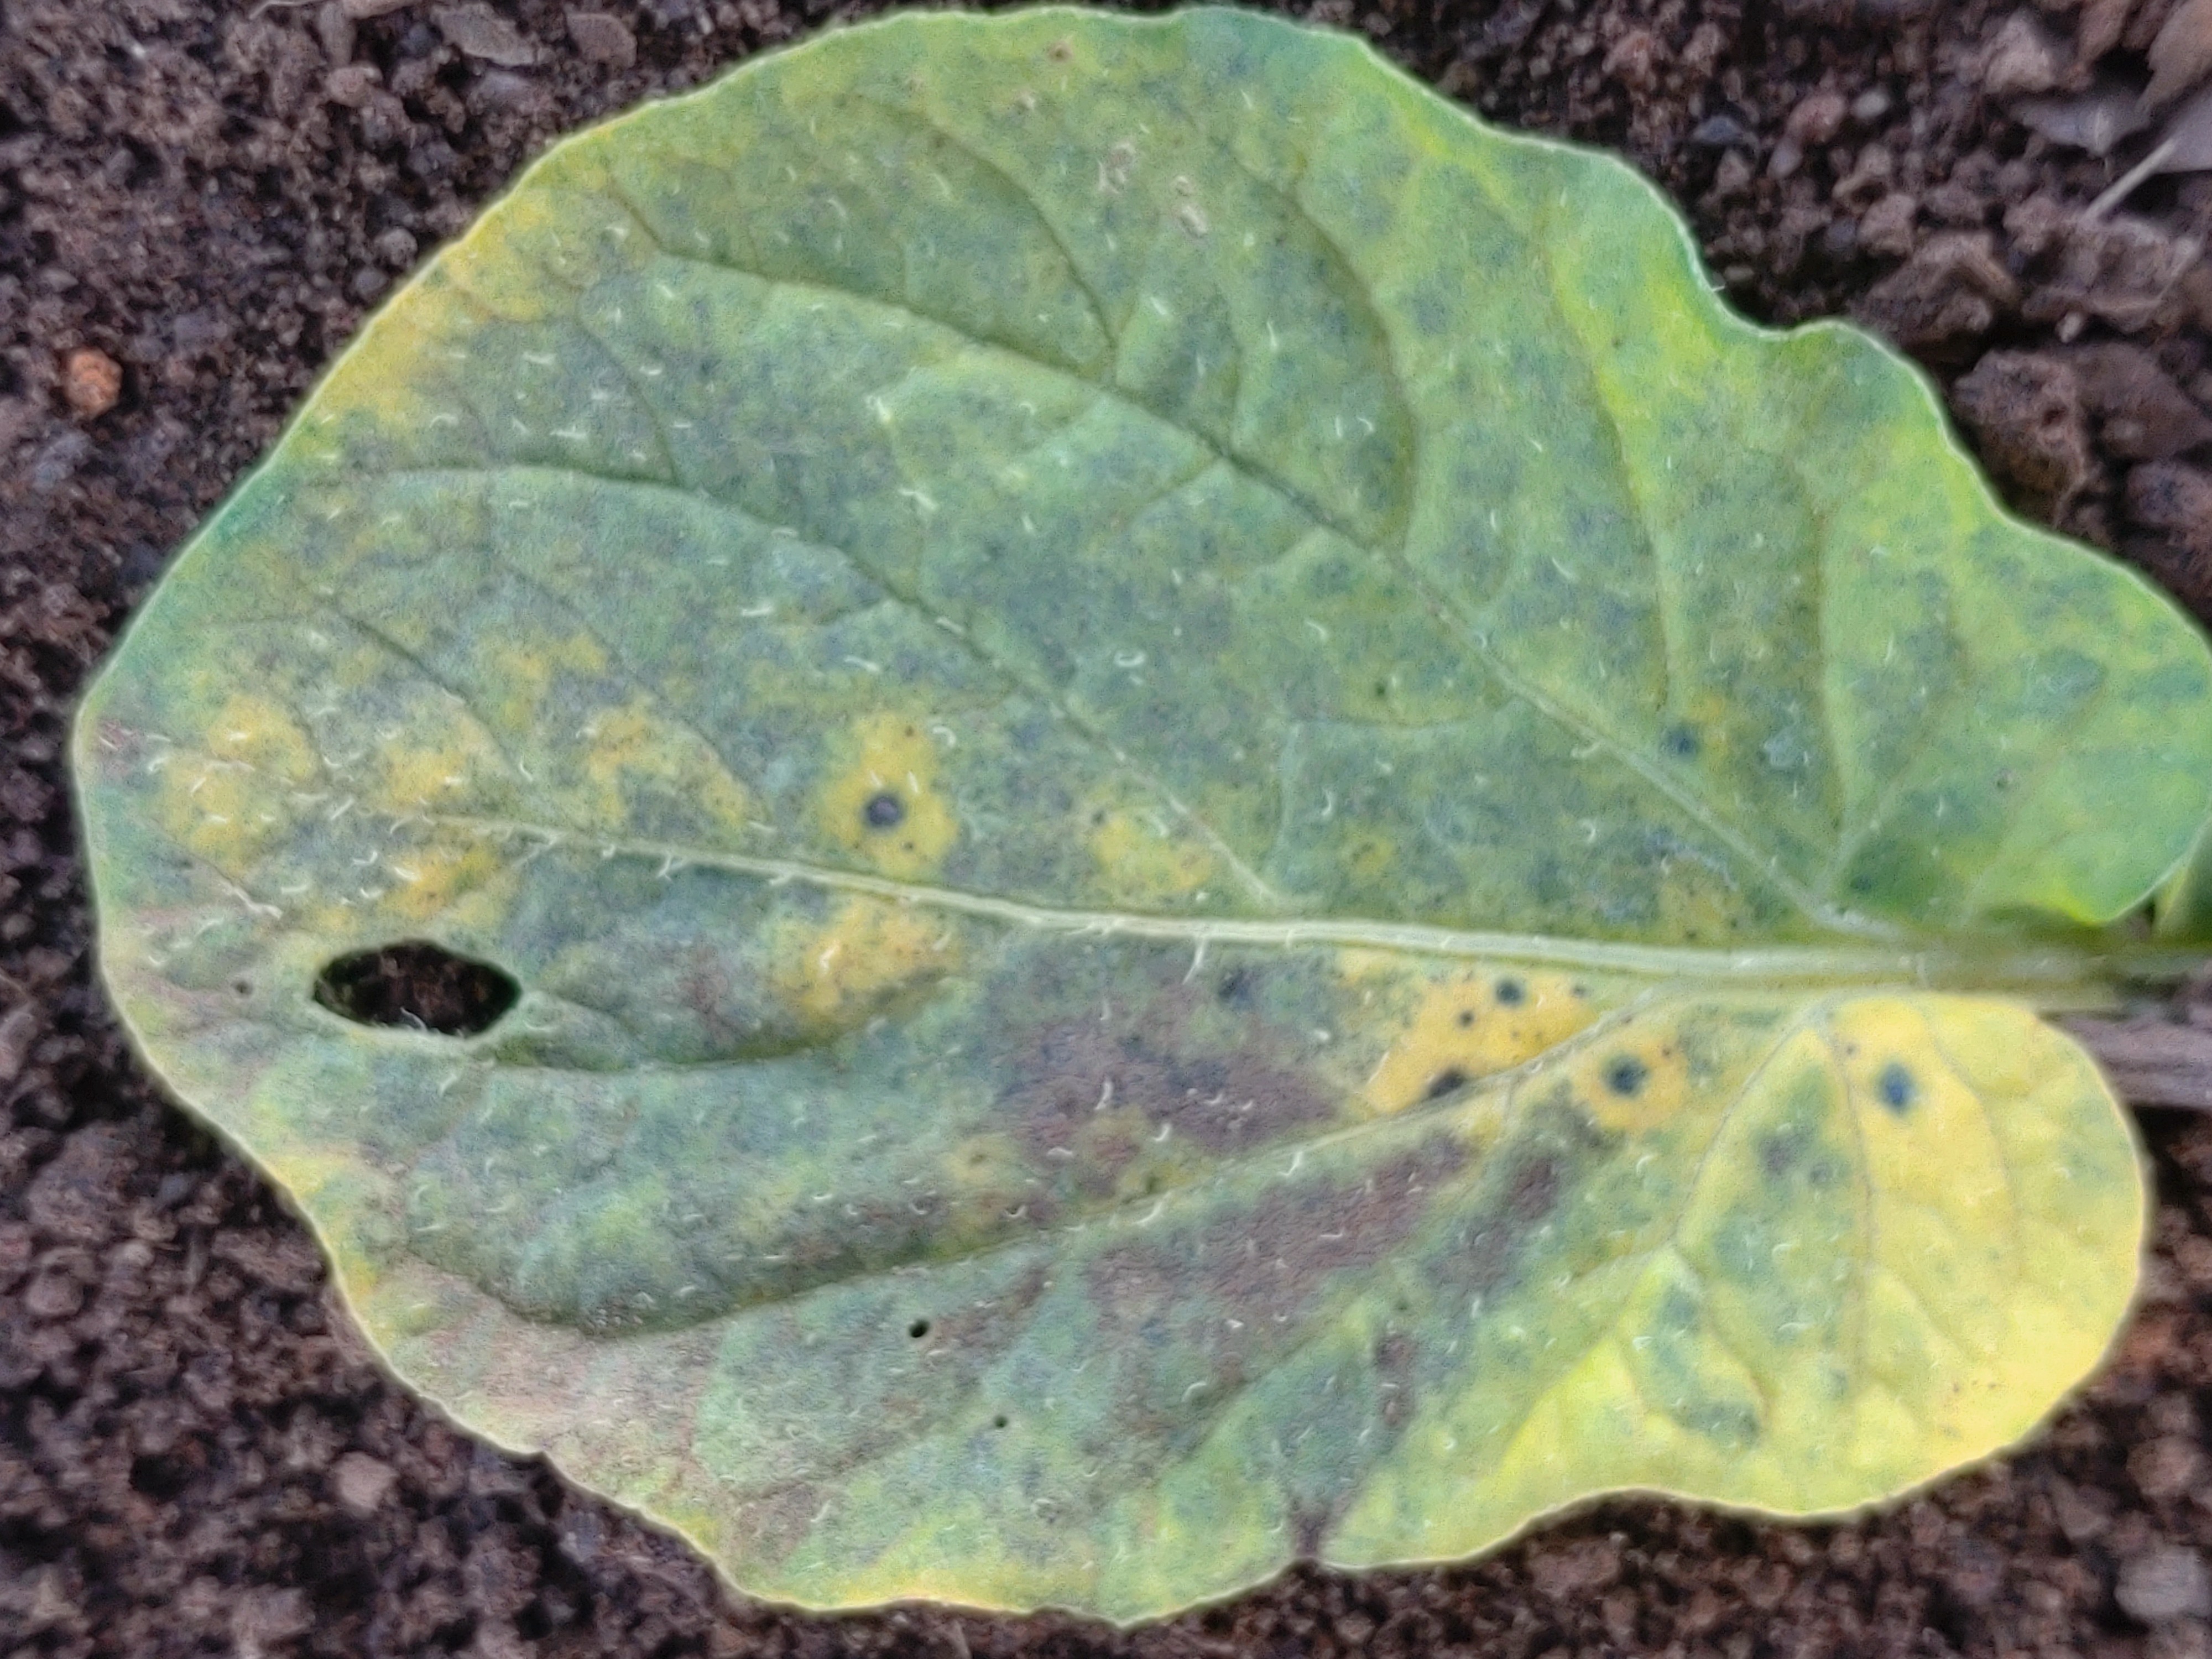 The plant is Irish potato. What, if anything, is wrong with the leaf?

late blight
